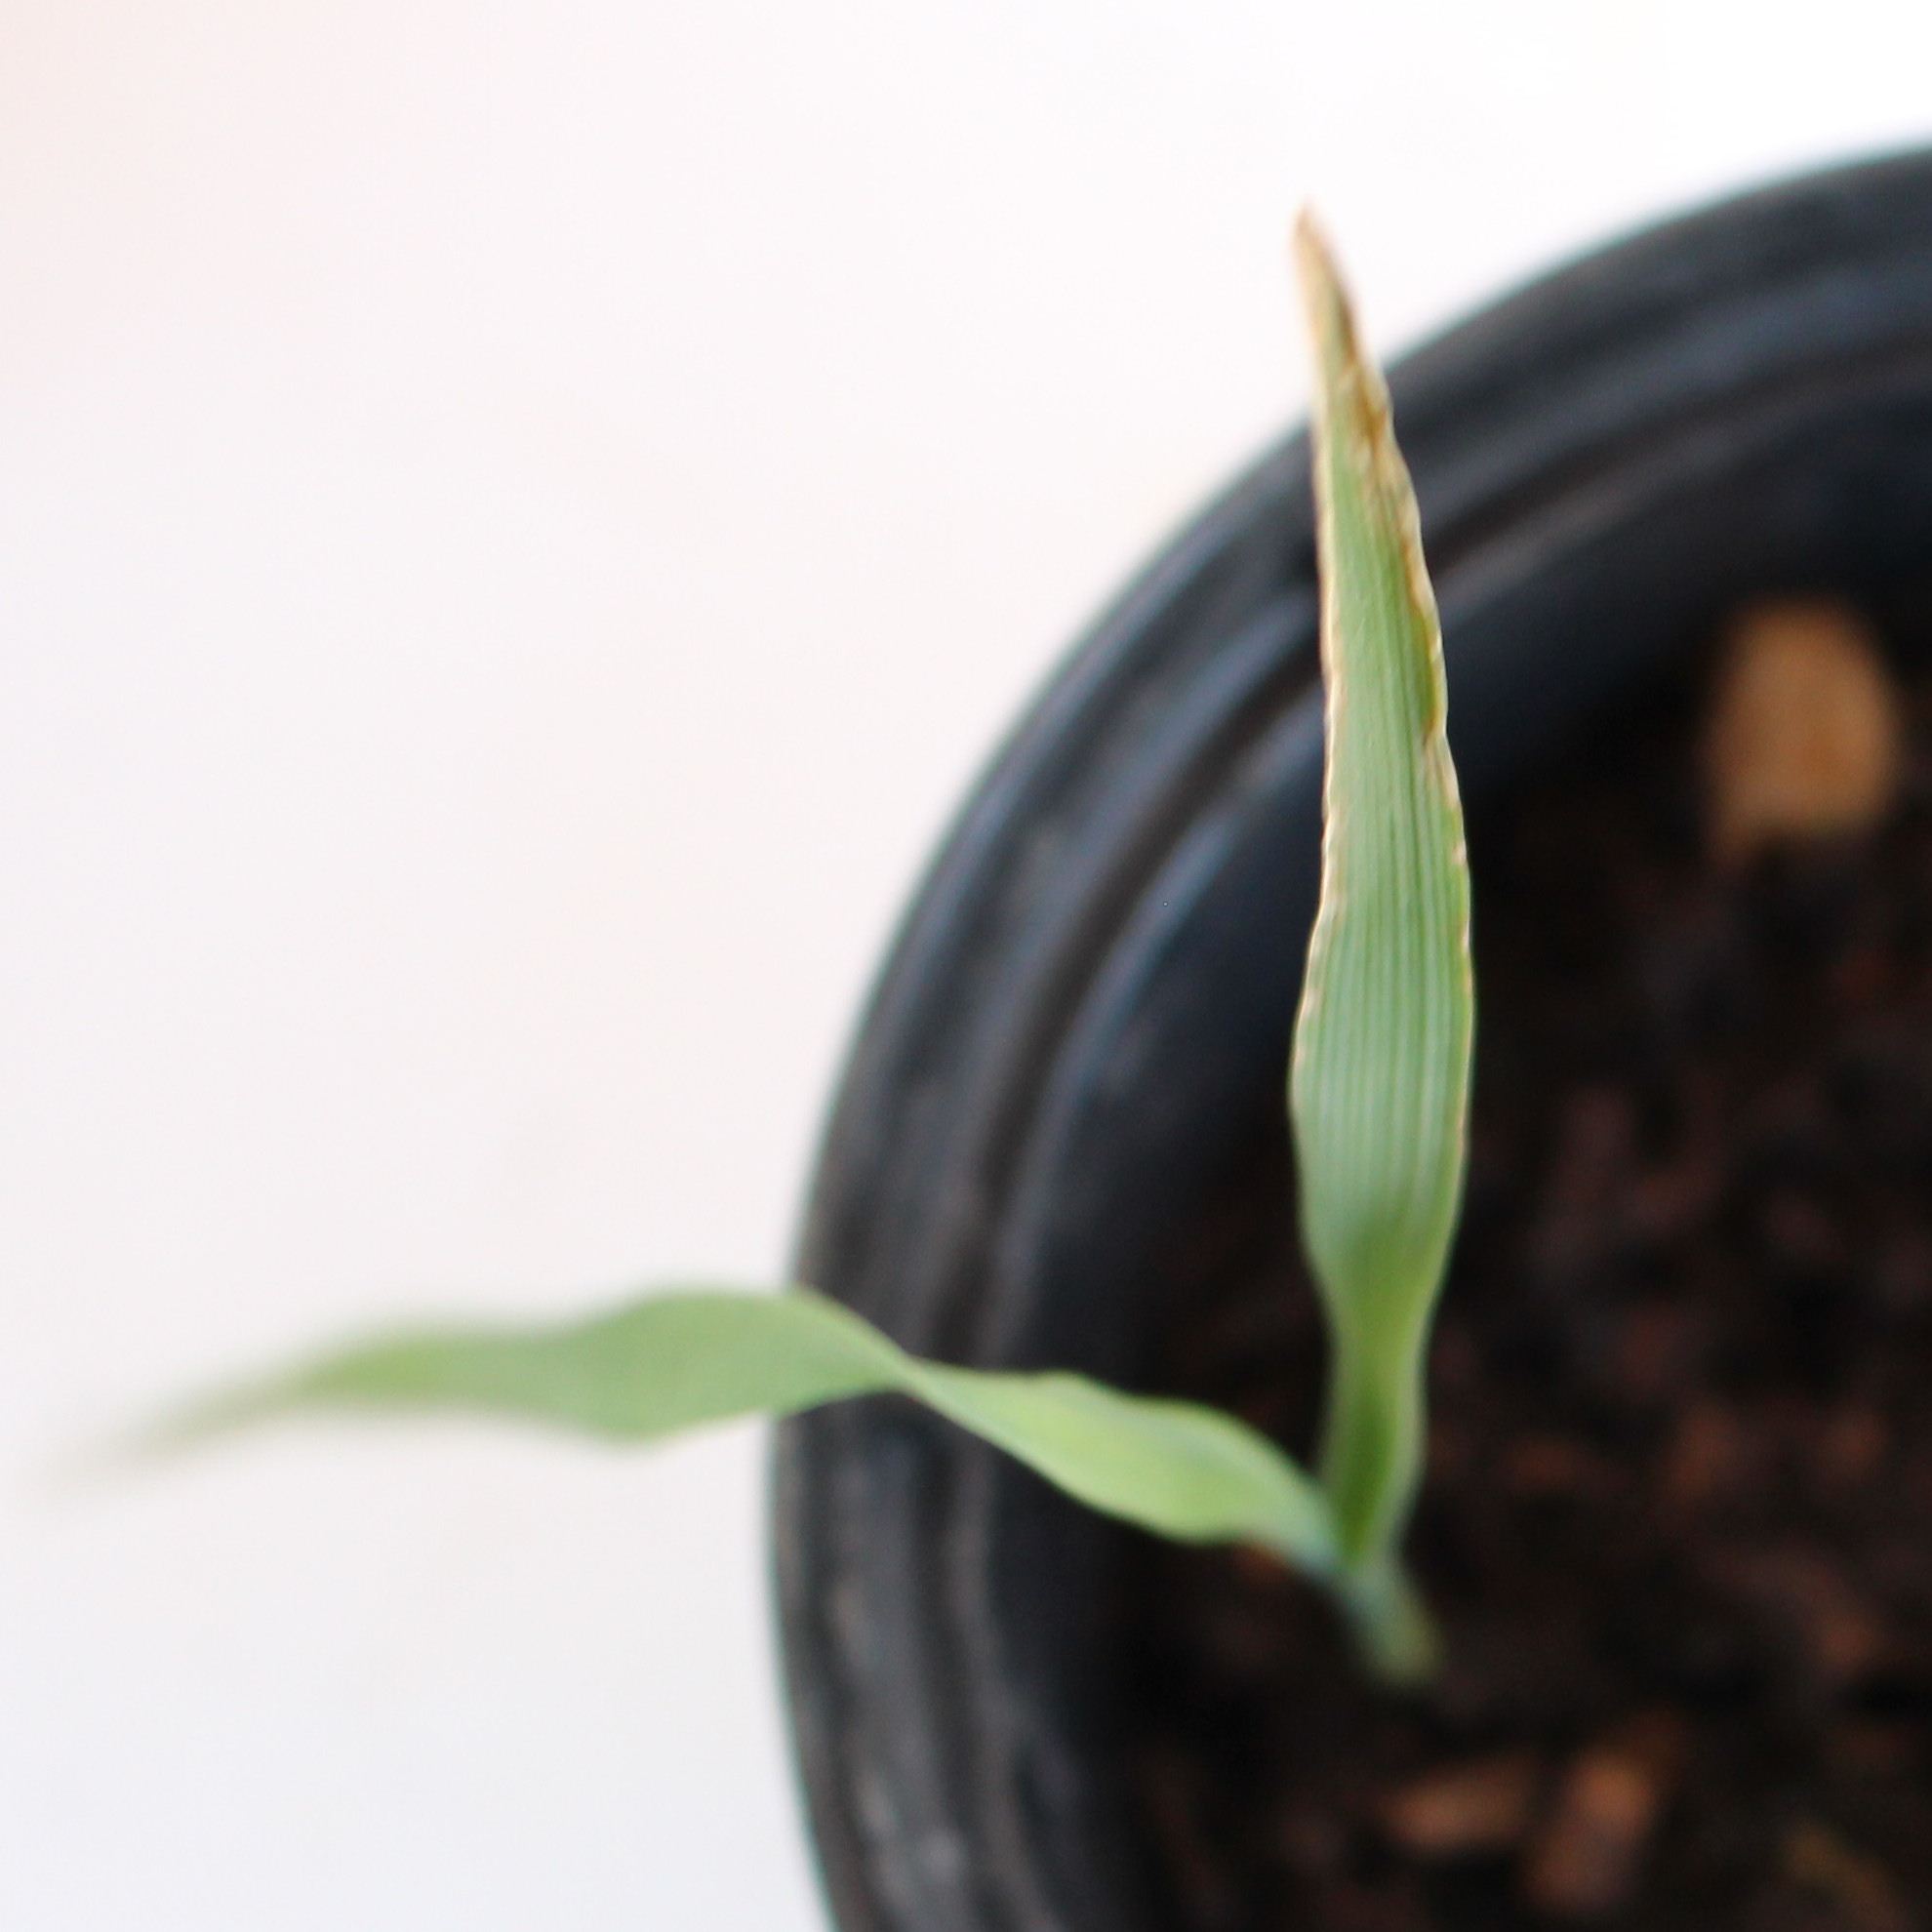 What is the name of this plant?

Avena sterilis
